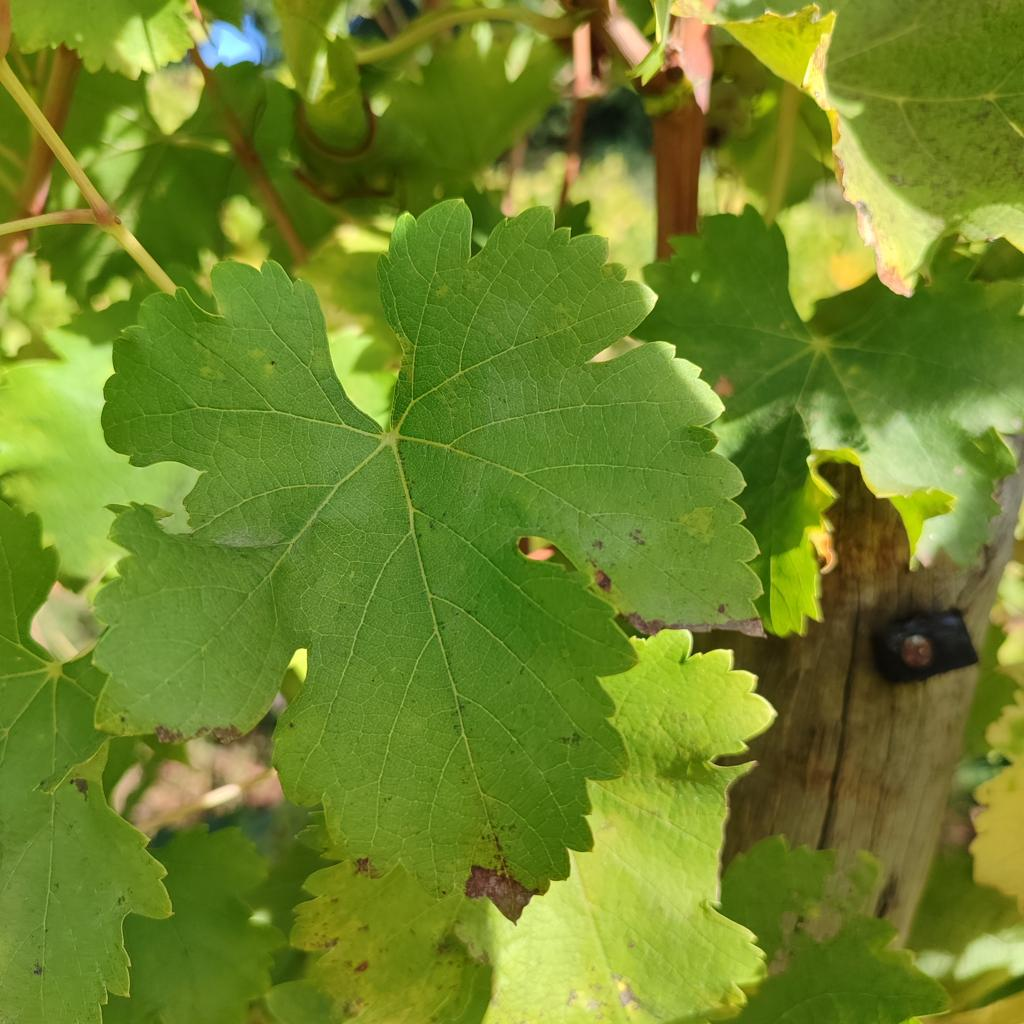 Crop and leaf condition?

grapevine, powdery mildew
